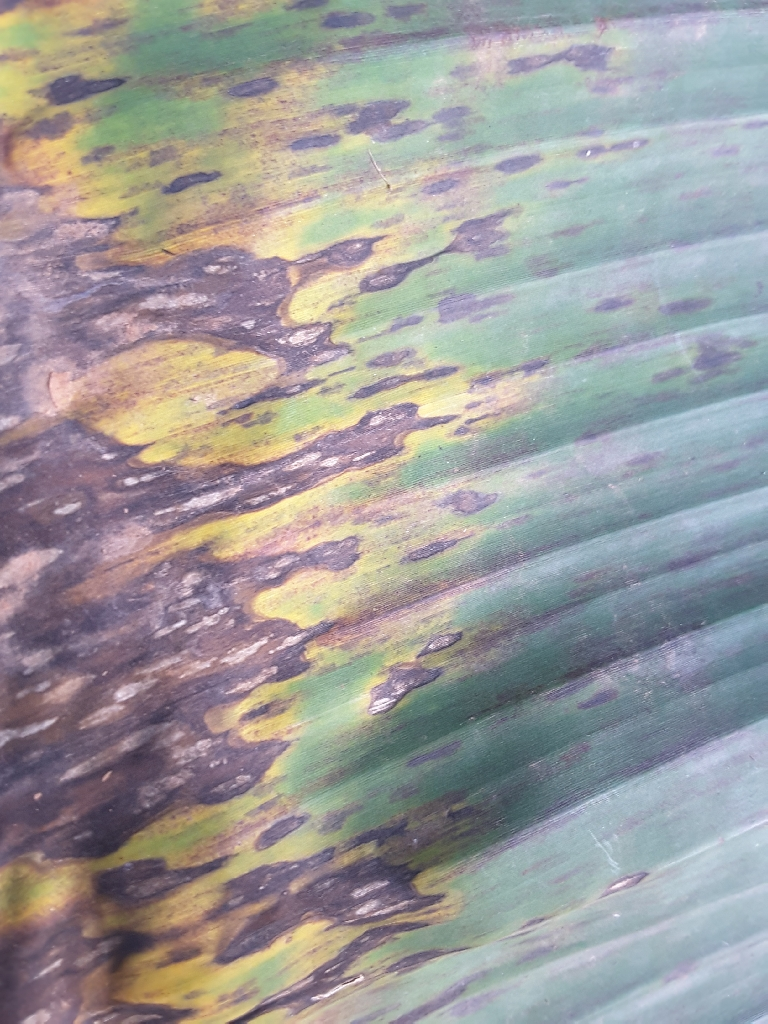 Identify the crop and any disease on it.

banana, black sigatoka
